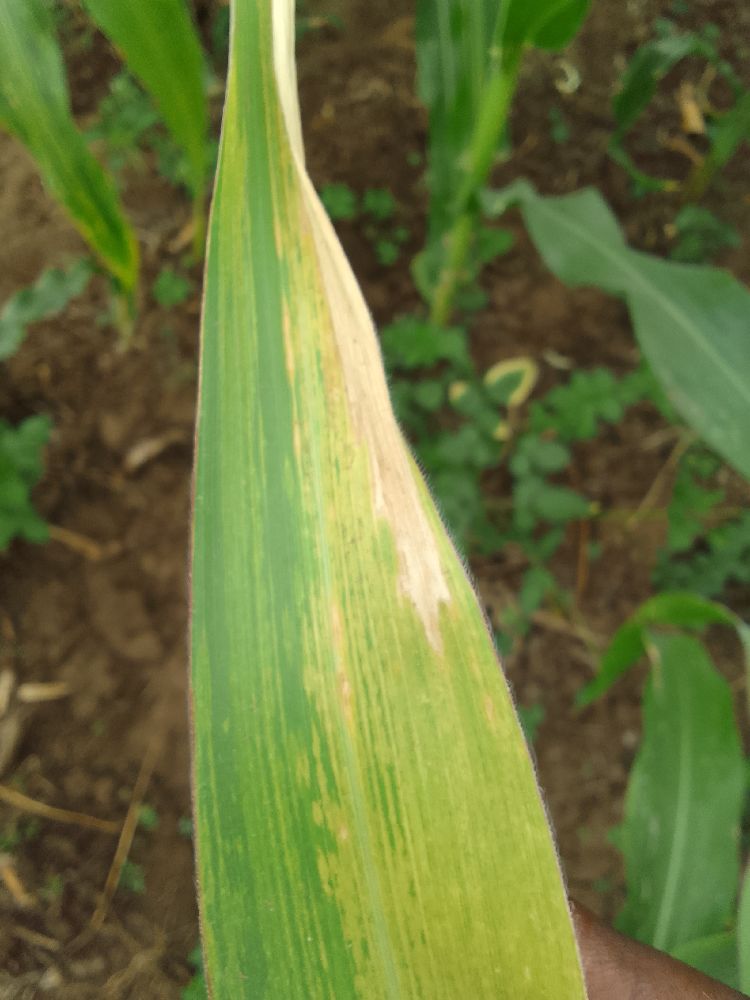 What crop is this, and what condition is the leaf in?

maize, maize lethal necrosis
